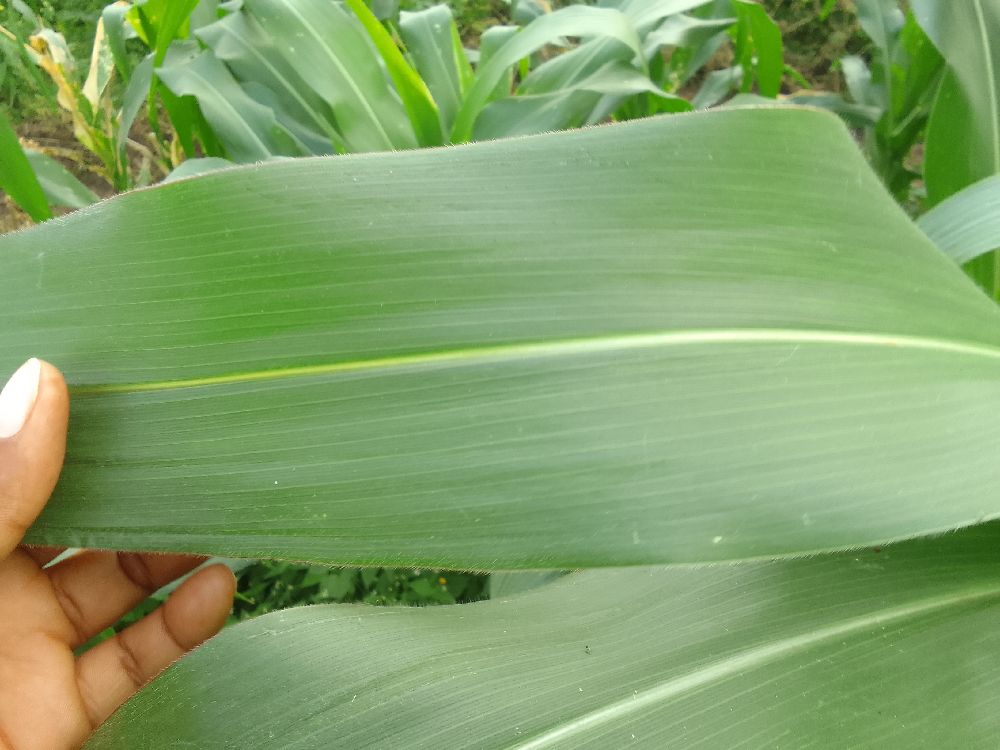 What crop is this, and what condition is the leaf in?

maize, healthy
